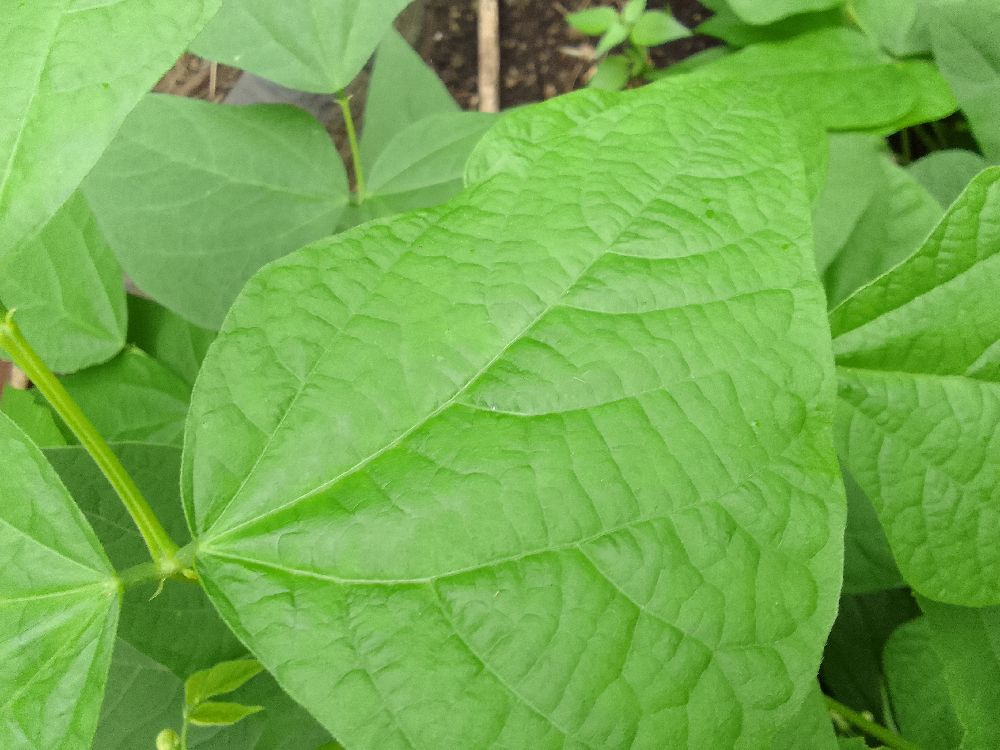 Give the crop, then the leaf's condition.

common bean, healthy
